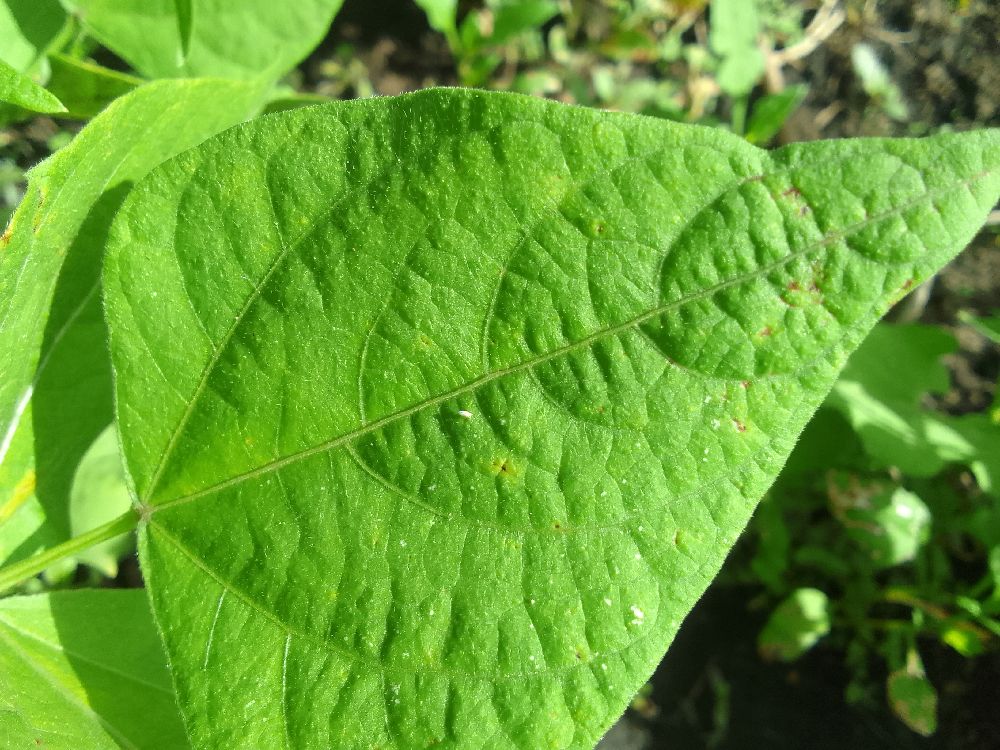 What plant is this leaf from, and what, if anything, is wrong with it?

common bean, healthy
